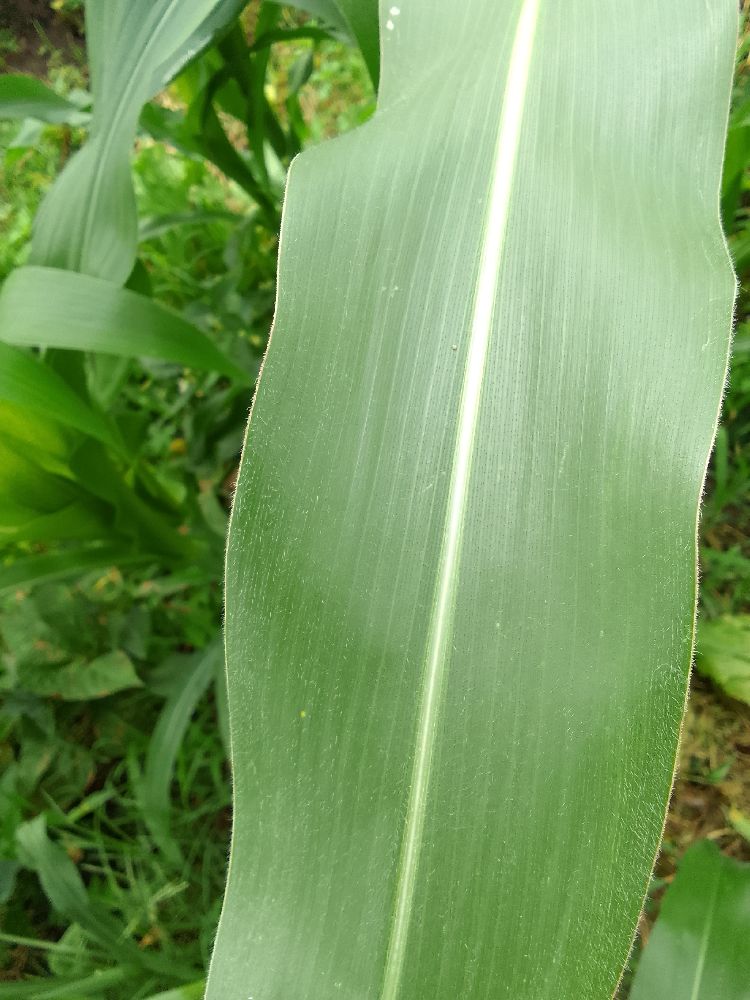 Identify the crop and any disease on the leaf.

maize, healthy
